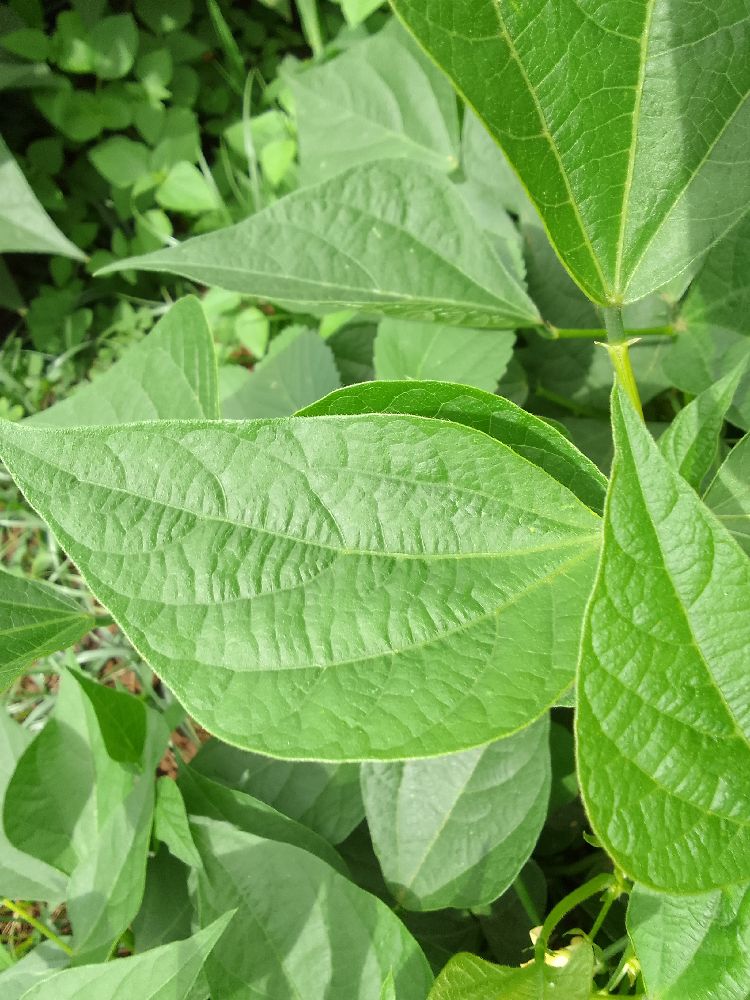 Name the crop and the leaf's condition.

common bean, healthy
